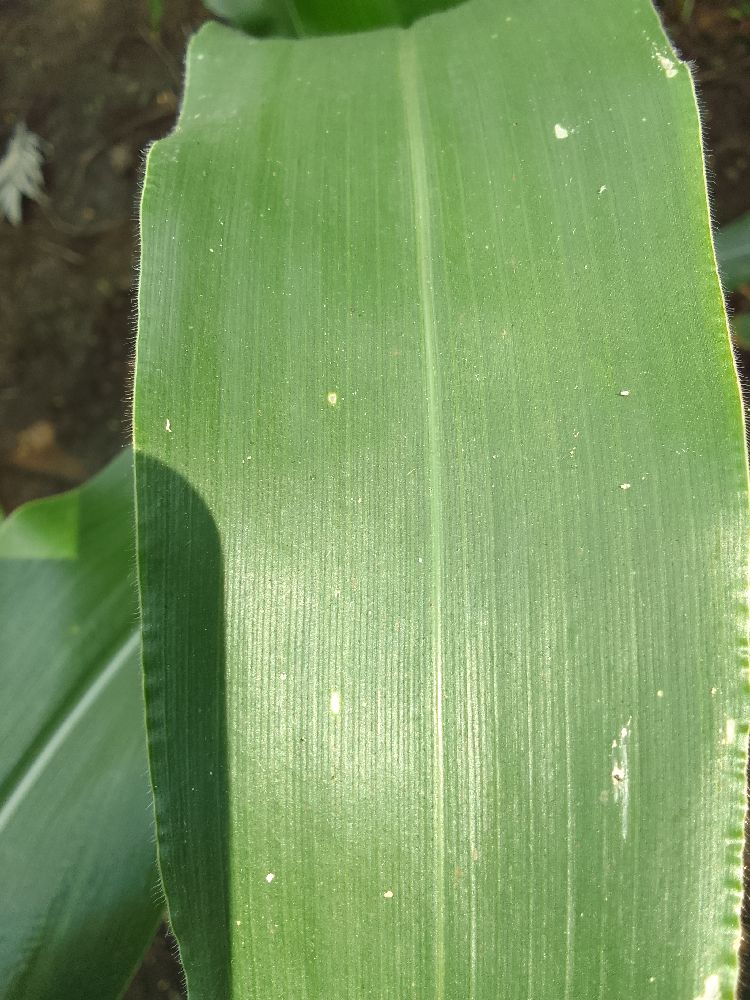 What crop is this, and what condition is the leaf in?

maize, healthy
